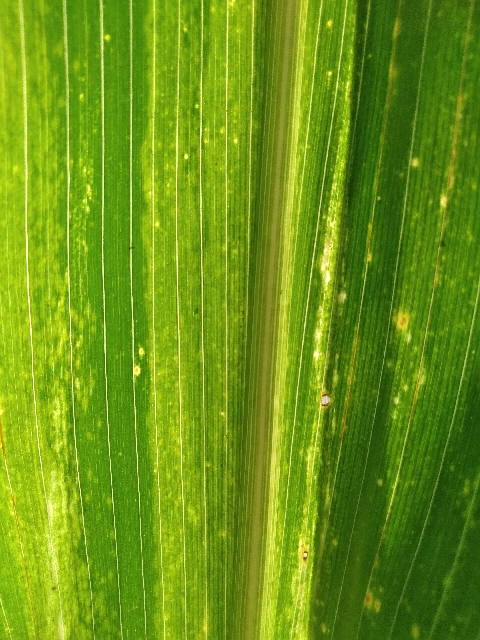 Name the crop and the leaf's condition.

maize, maize lethal necrosis
